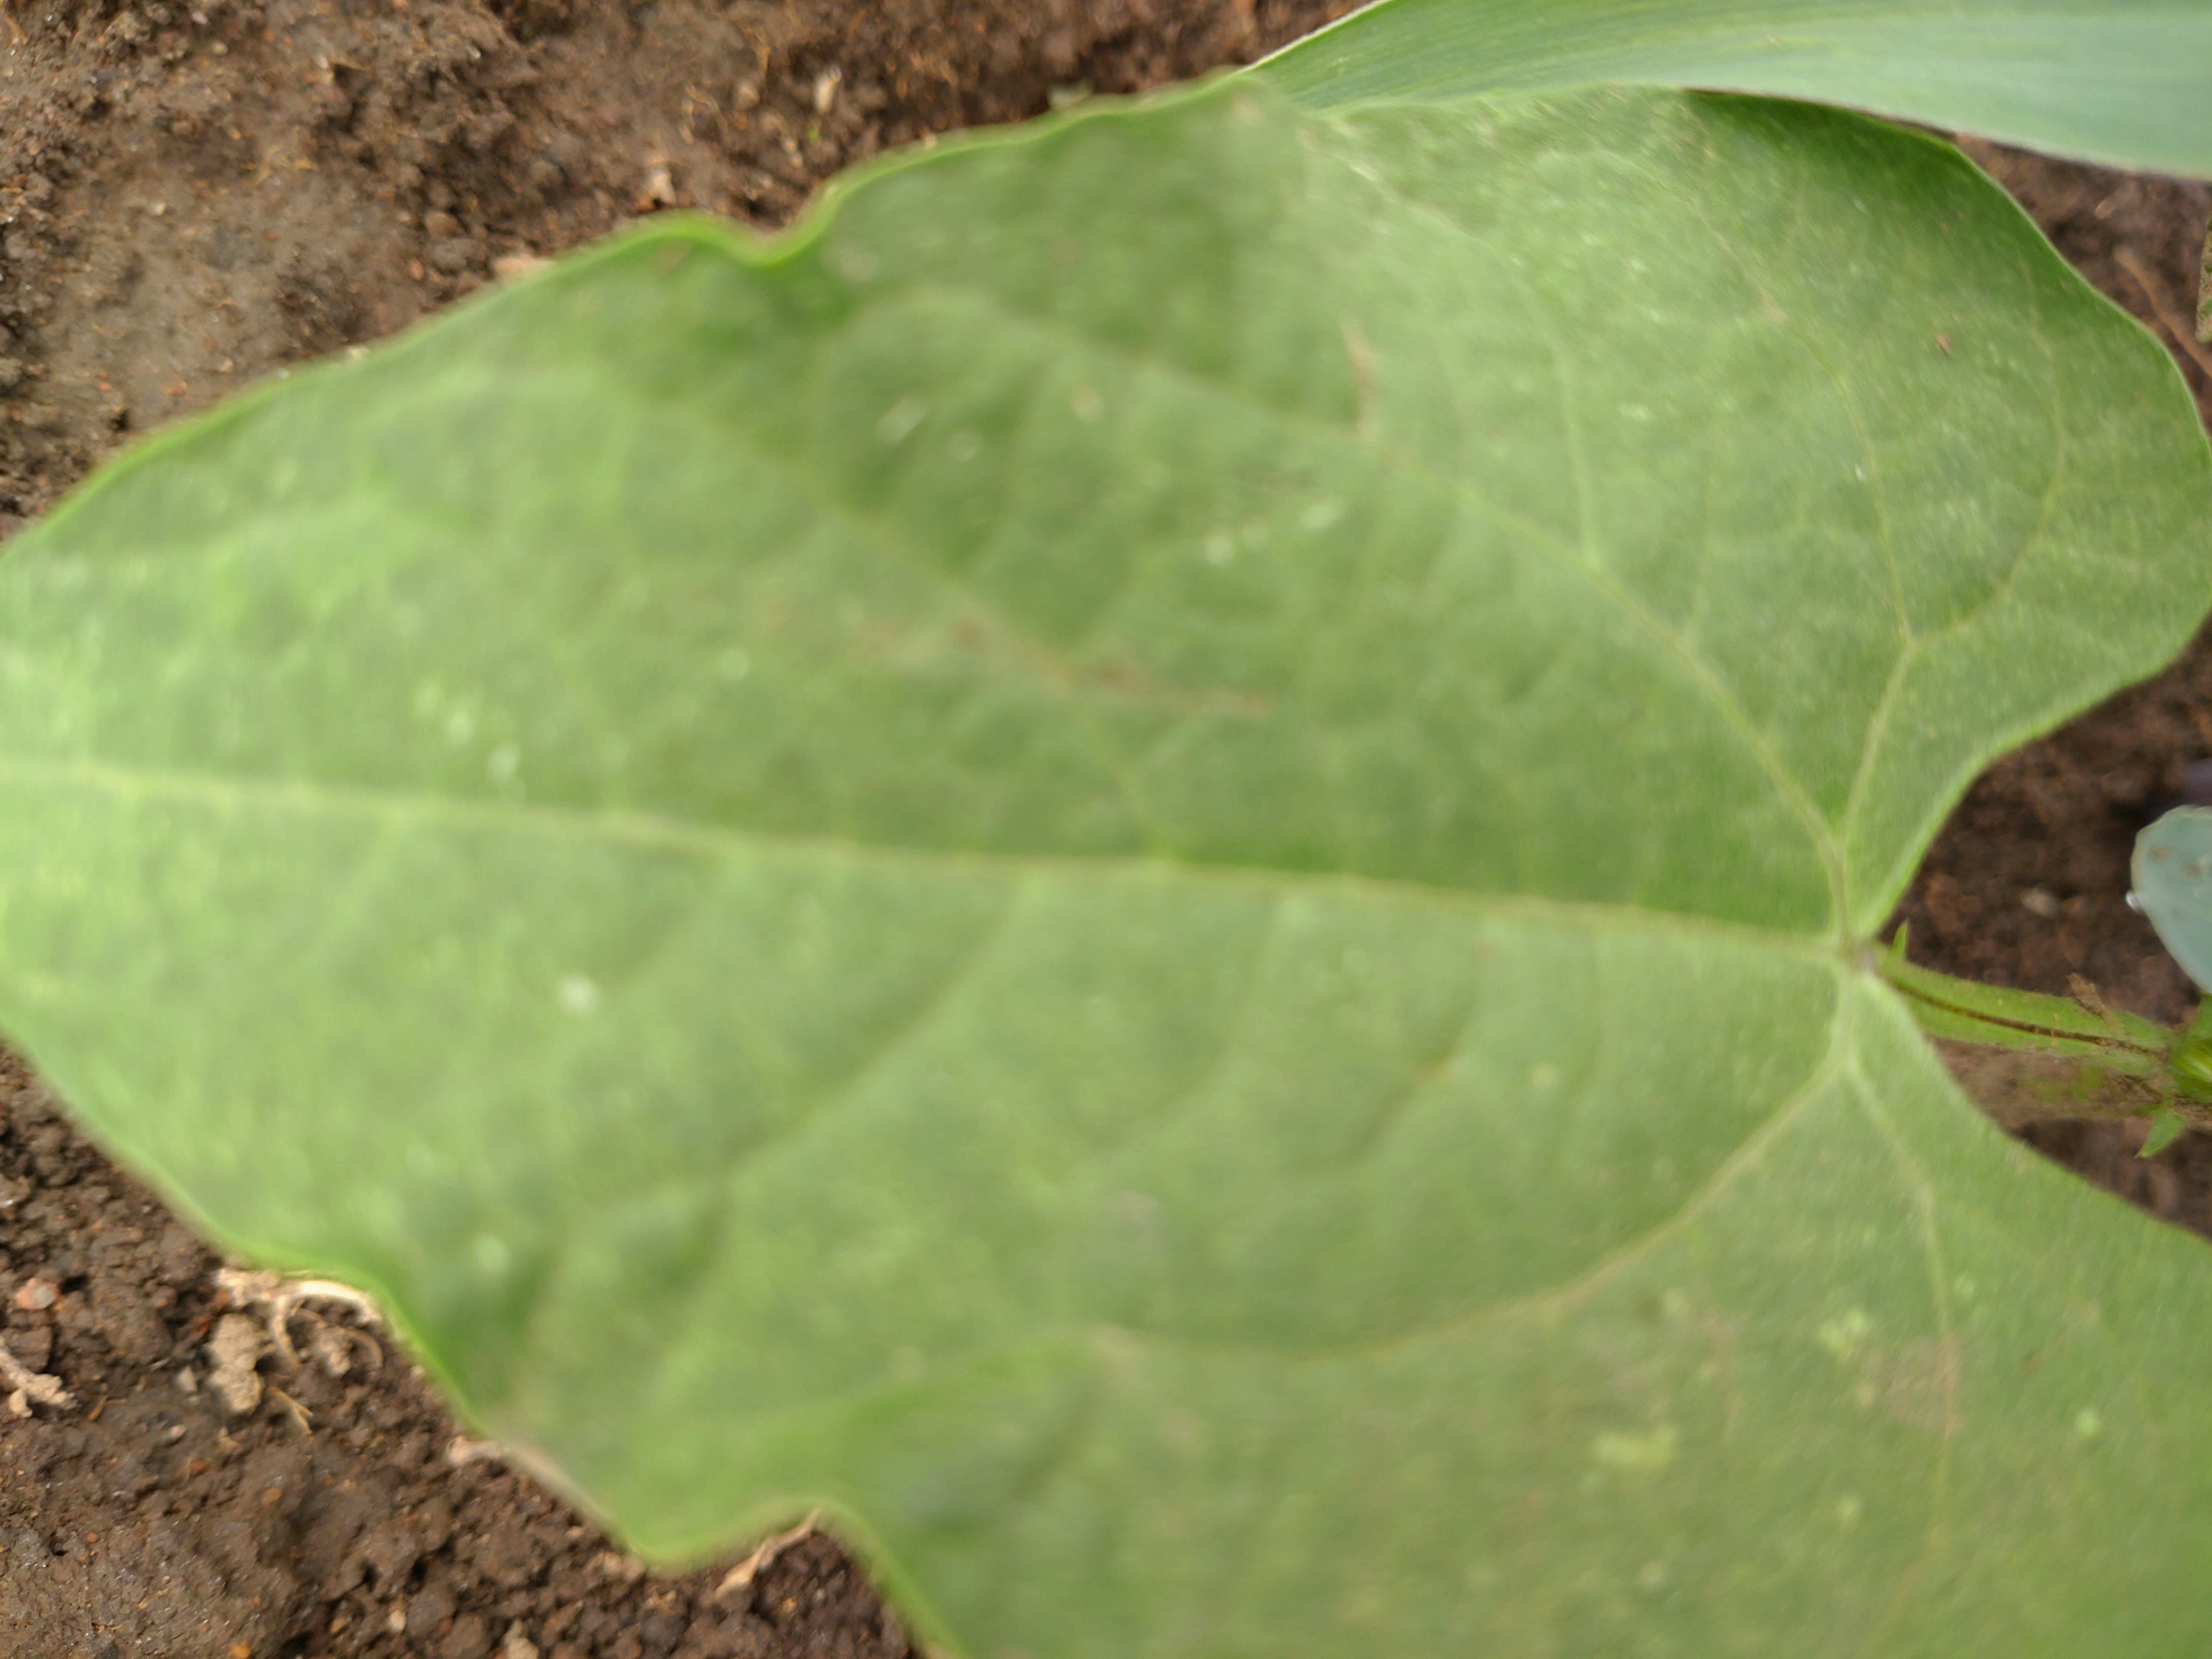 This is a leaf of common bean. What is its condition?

healthy
